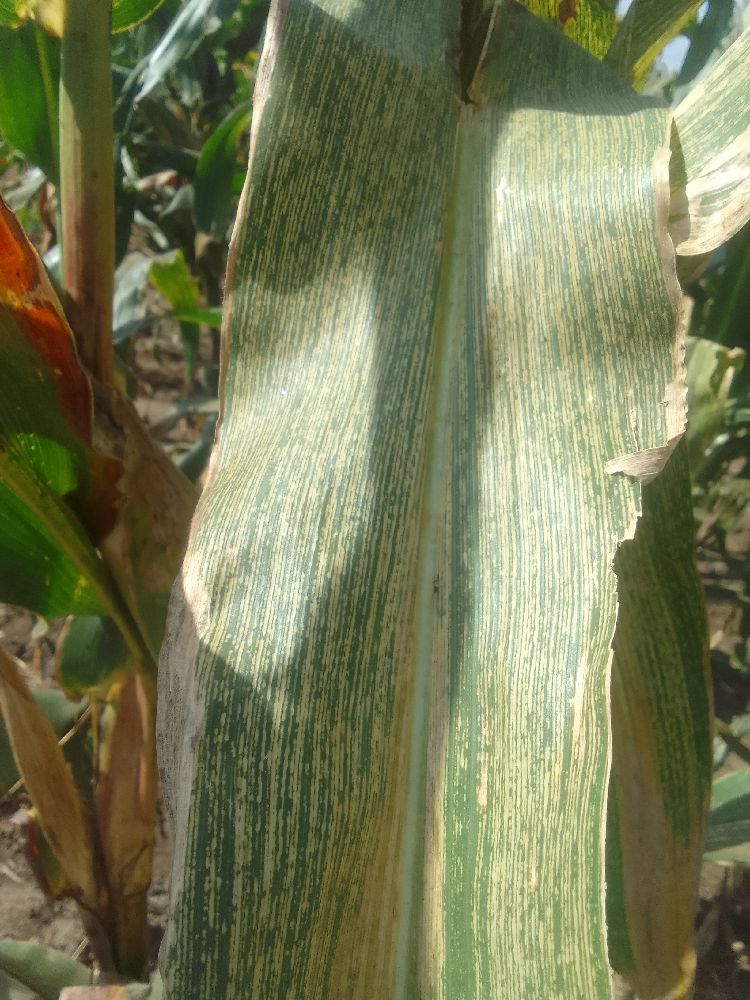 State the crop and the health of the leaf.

maize, maize streak virus
